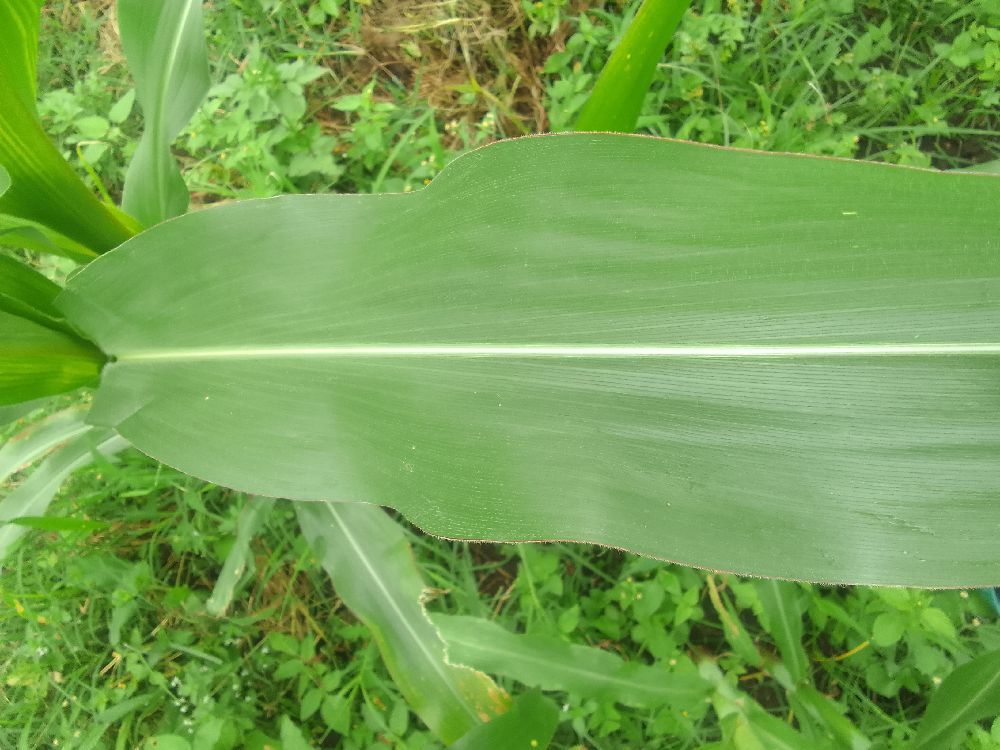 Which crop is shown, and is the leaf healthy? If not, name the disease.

maize, healthy
